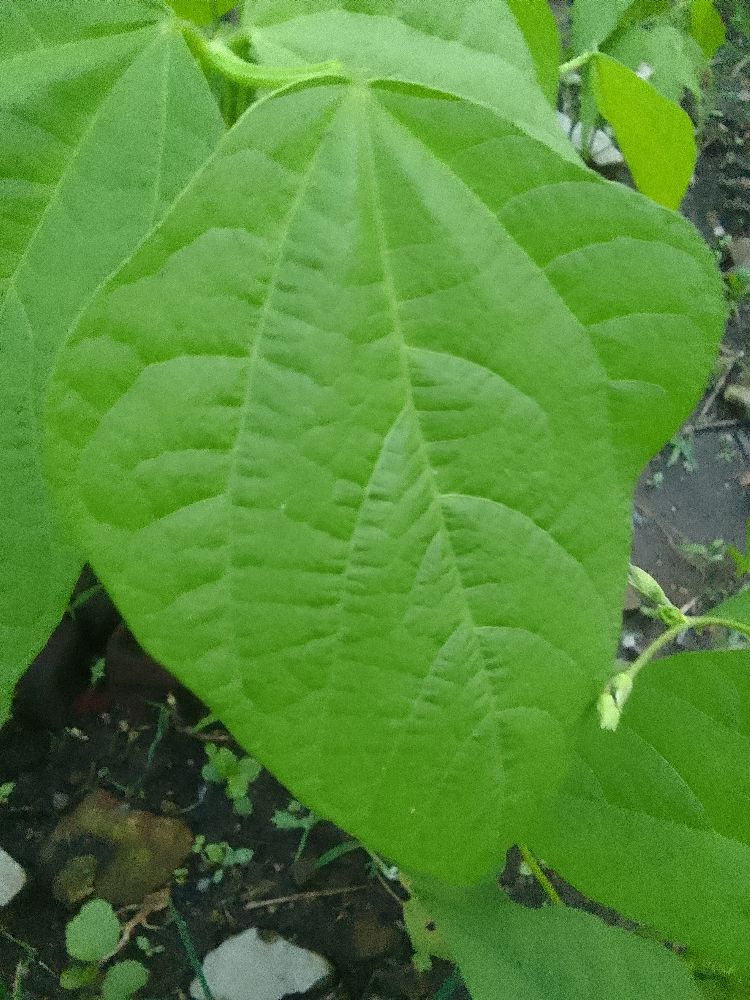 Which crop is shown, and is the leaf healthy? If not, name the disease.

common bean, healthy
